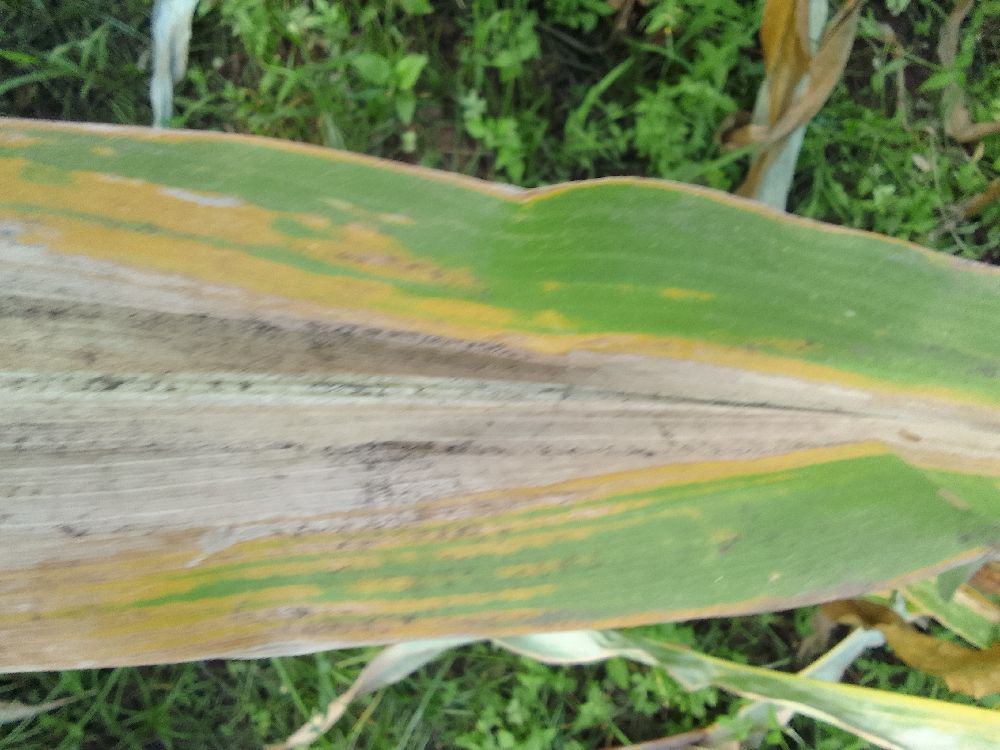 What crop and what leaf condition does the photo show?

maize, maize lethal necrosis
